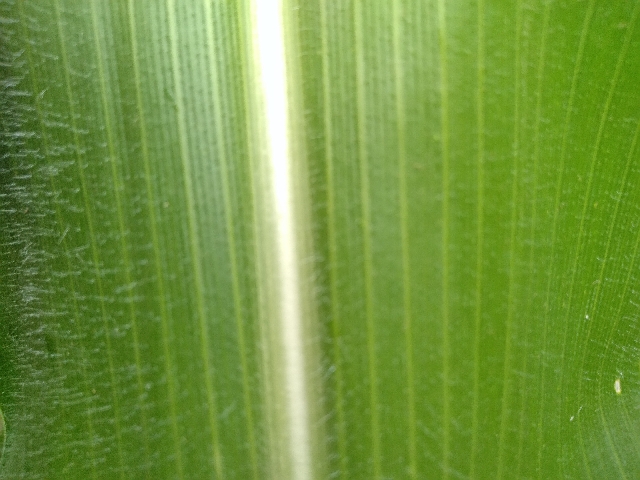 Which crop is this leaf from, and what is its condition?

maize, healthy
